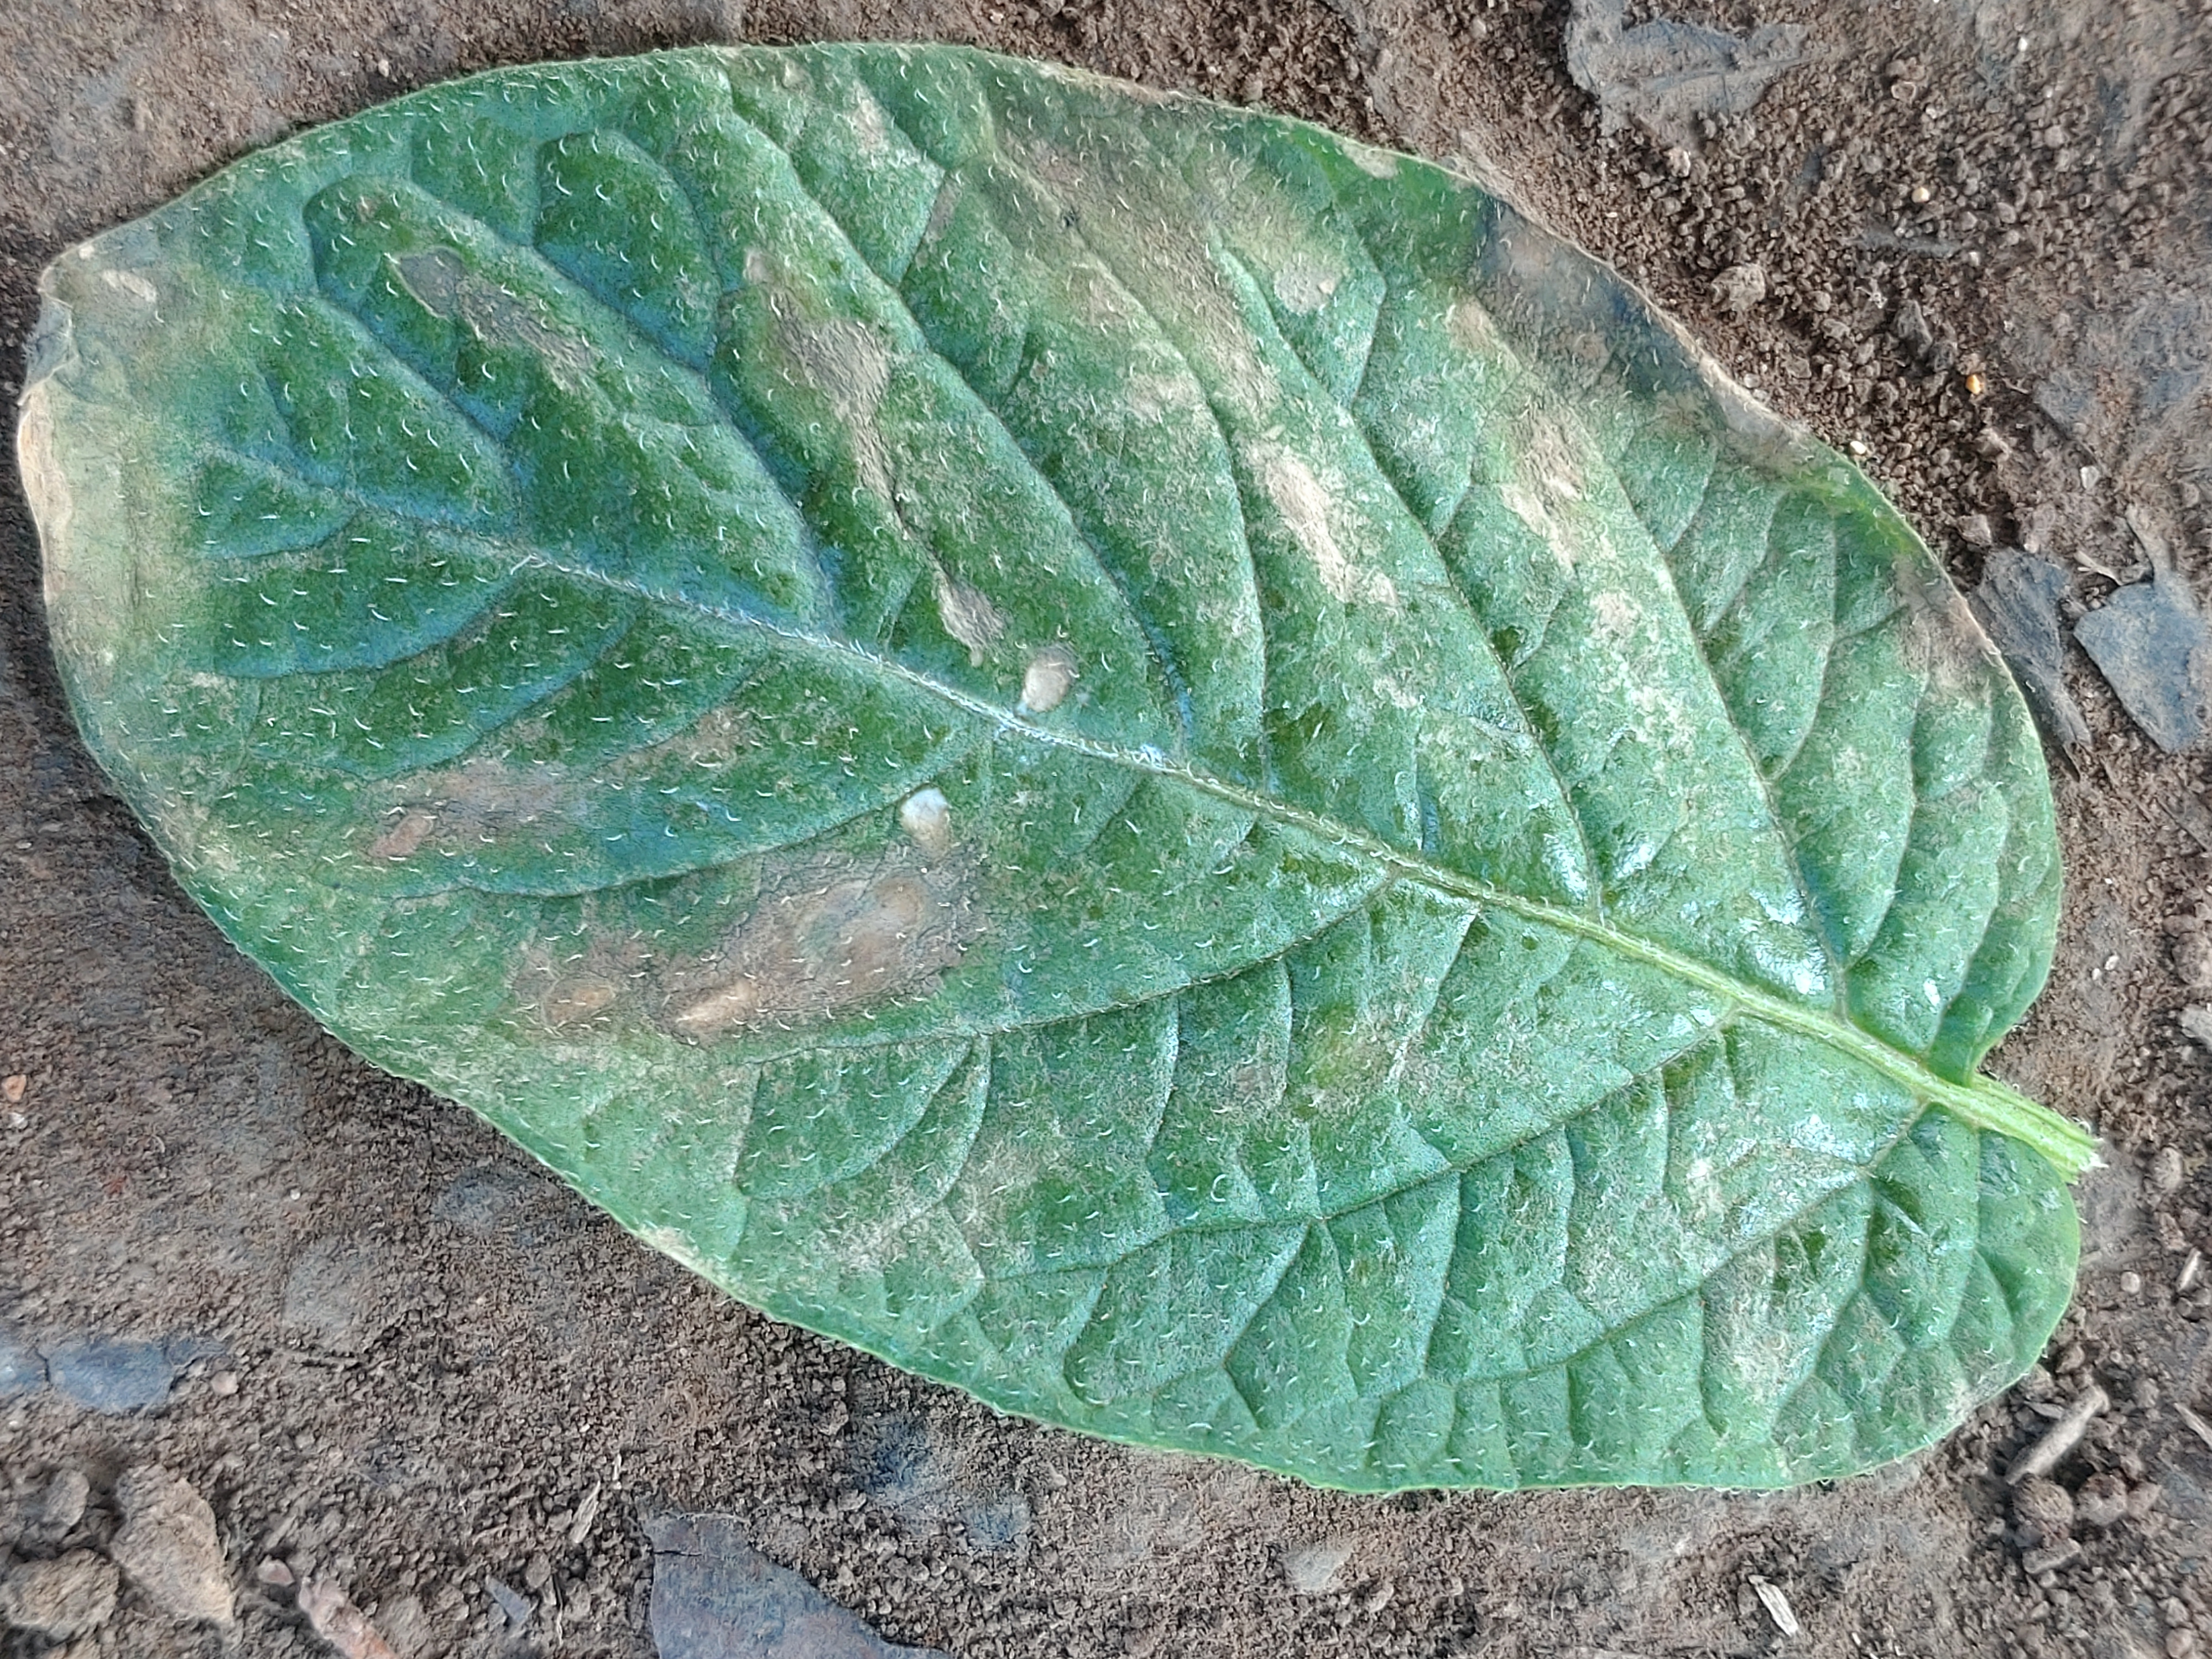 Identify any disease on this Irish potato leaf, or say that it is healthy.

early blight
